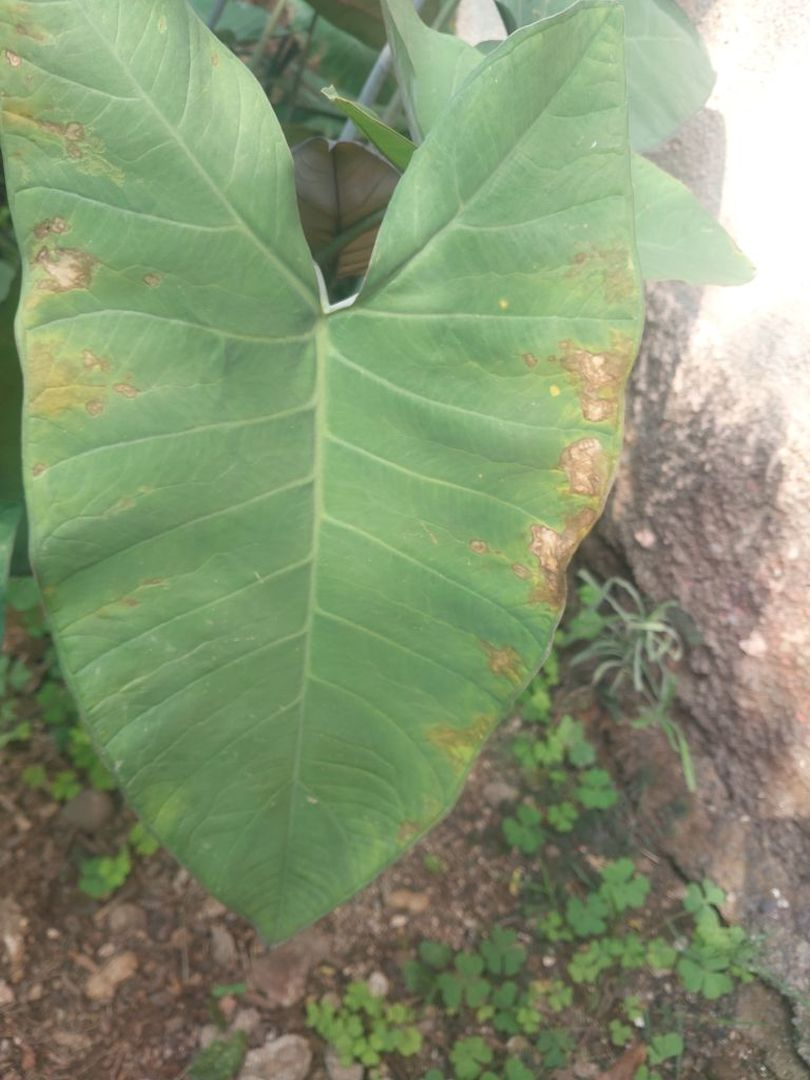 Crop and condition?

taro, leaf blight
